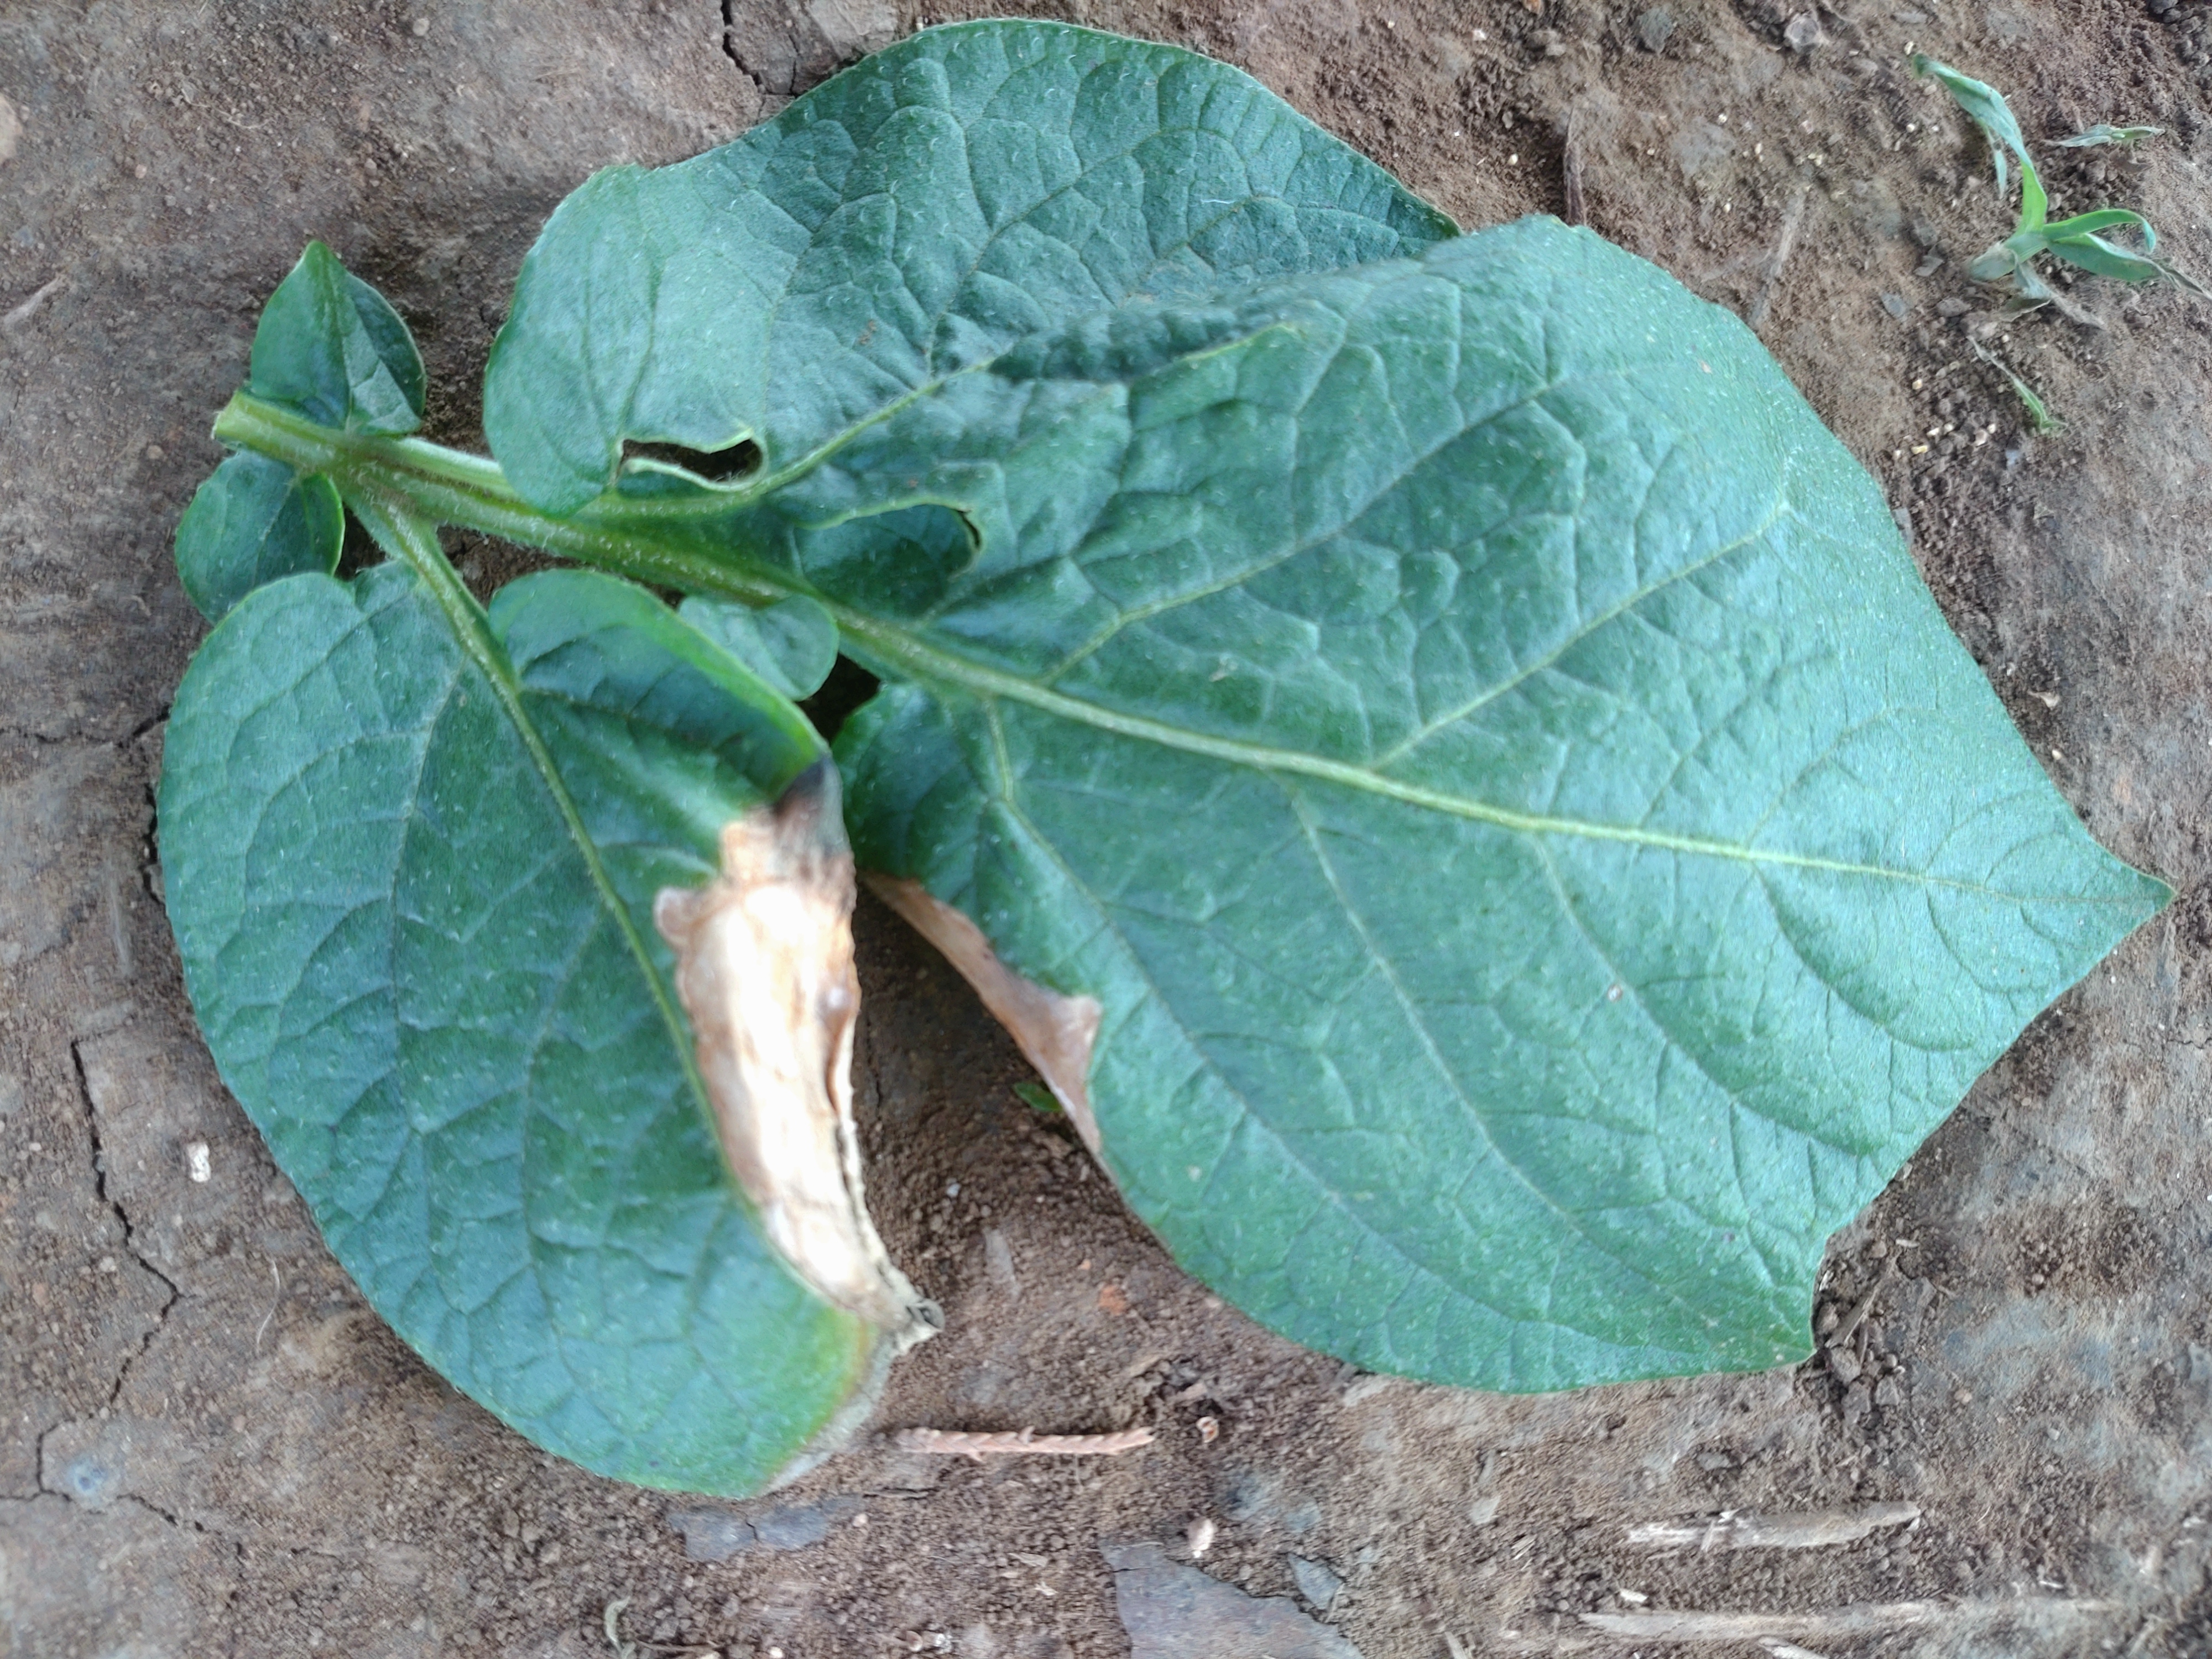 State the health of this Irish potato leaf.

early blight
